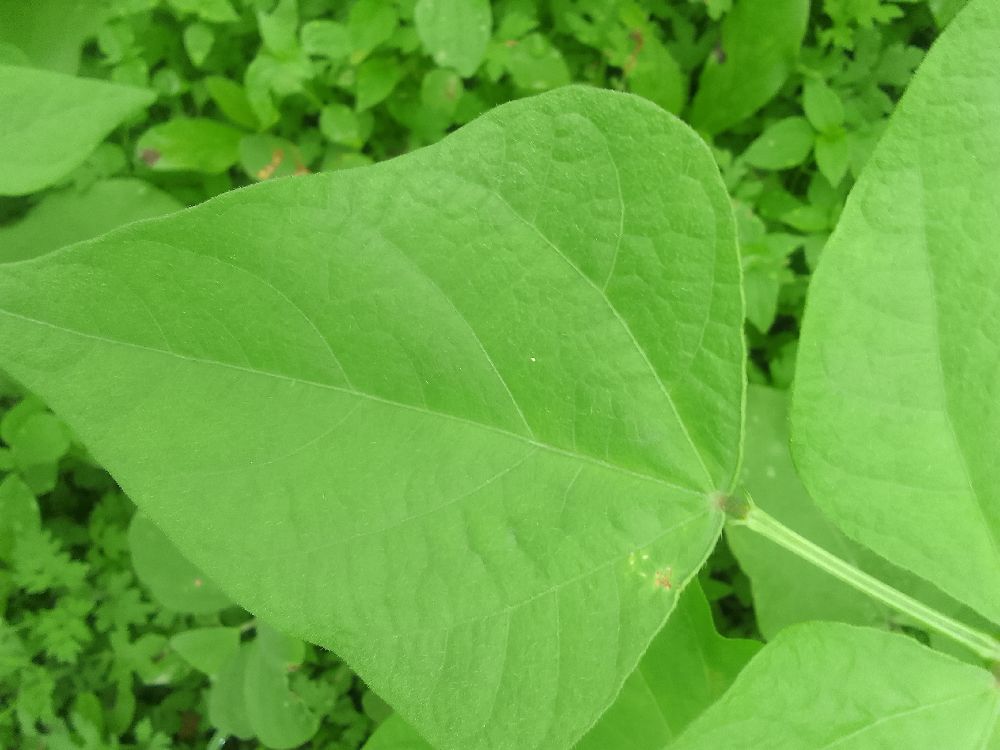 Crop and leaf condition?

common bean, healthy
